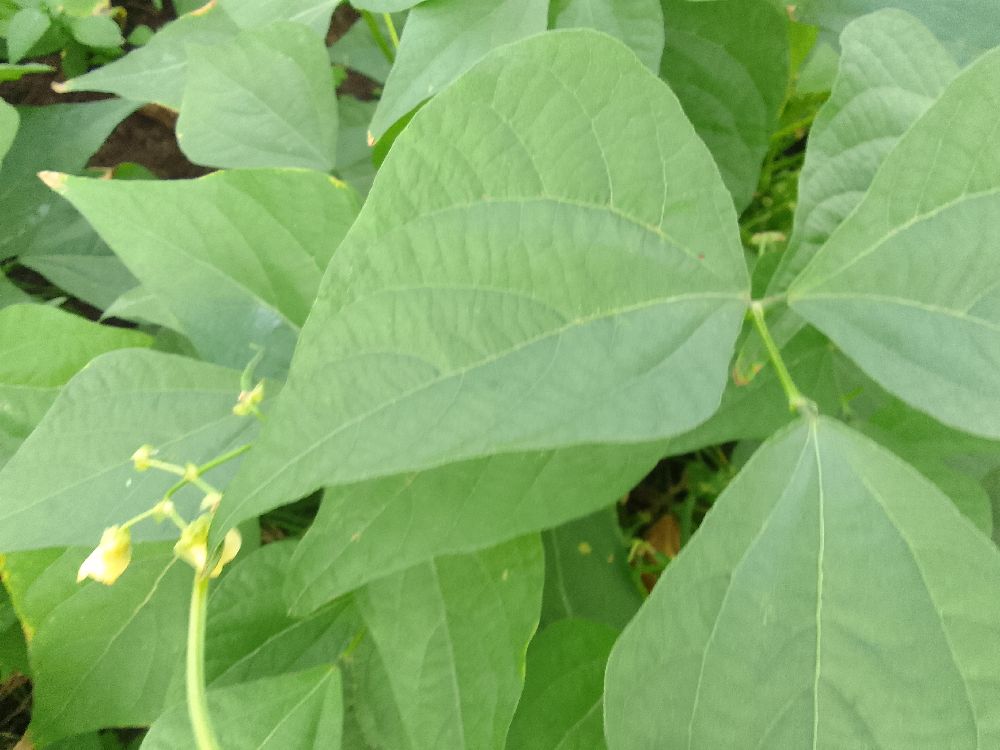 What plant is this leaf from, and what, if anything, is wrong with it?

common bean, healthy
